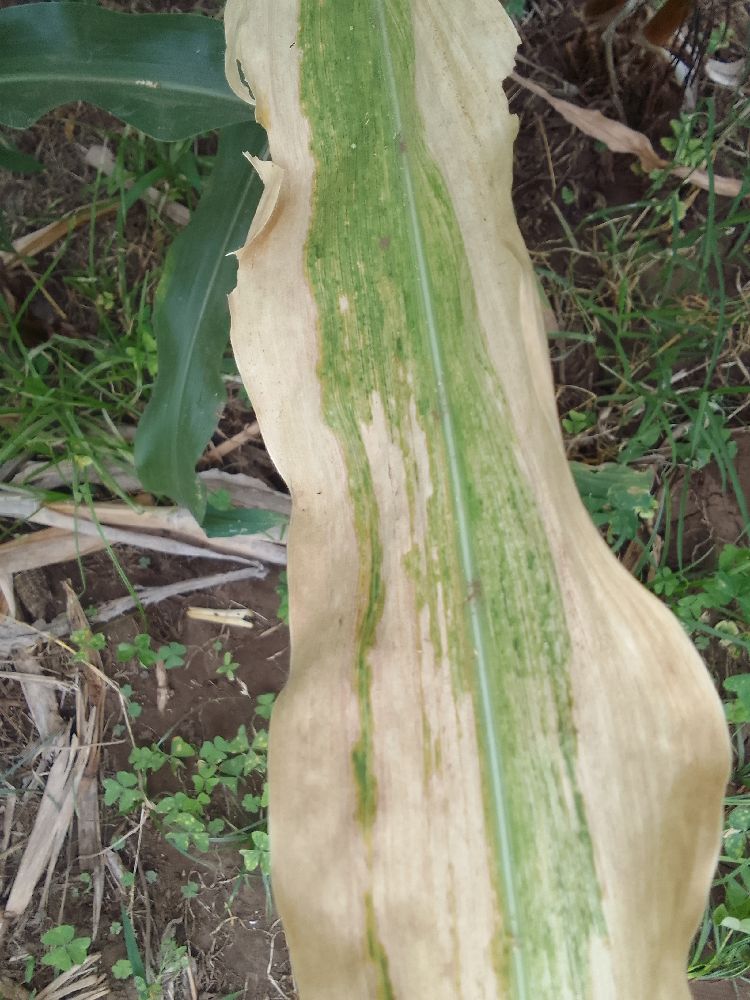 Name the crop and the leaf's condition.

maize, maize lethal necrosis
